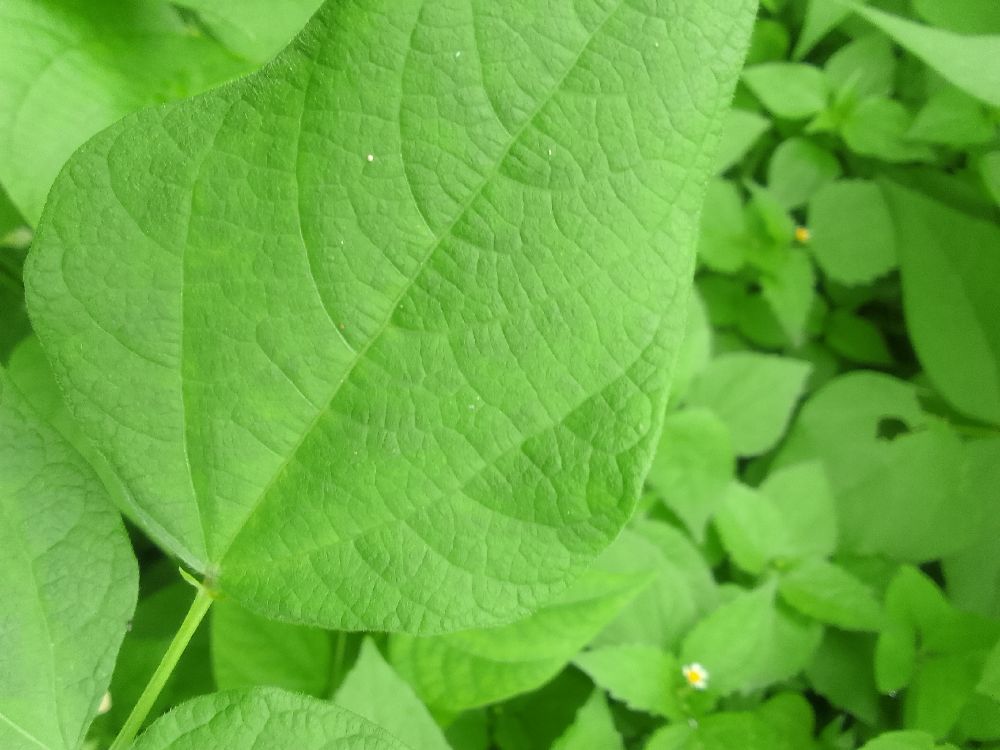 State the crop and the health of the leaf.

common bean, healthy
